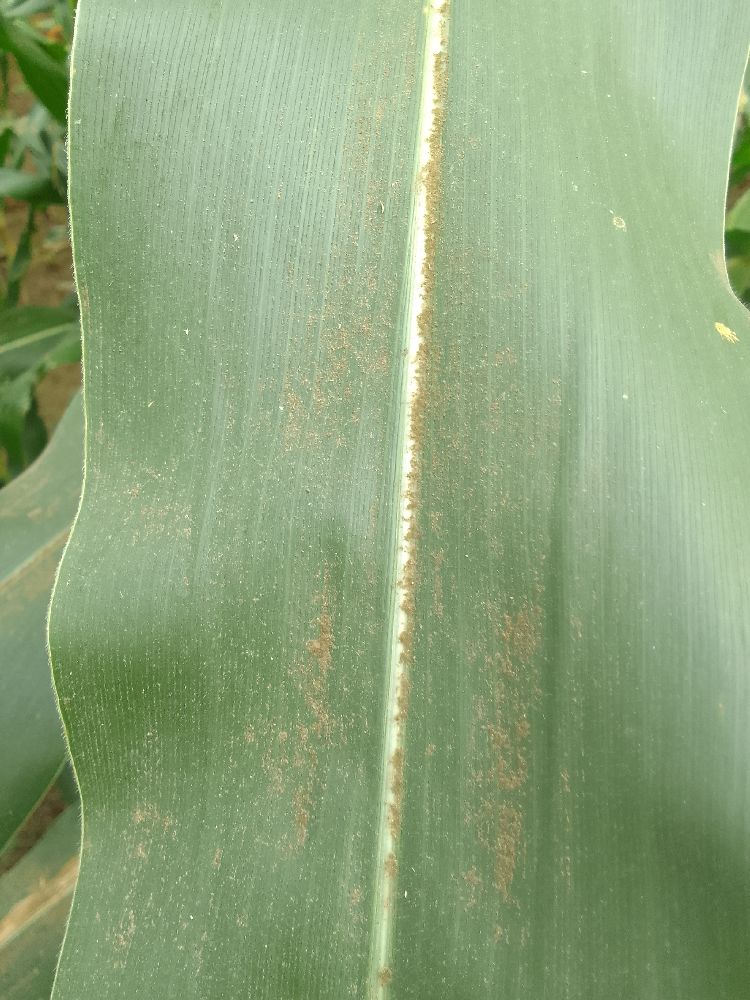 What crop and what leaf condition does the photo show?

maize, healthy
